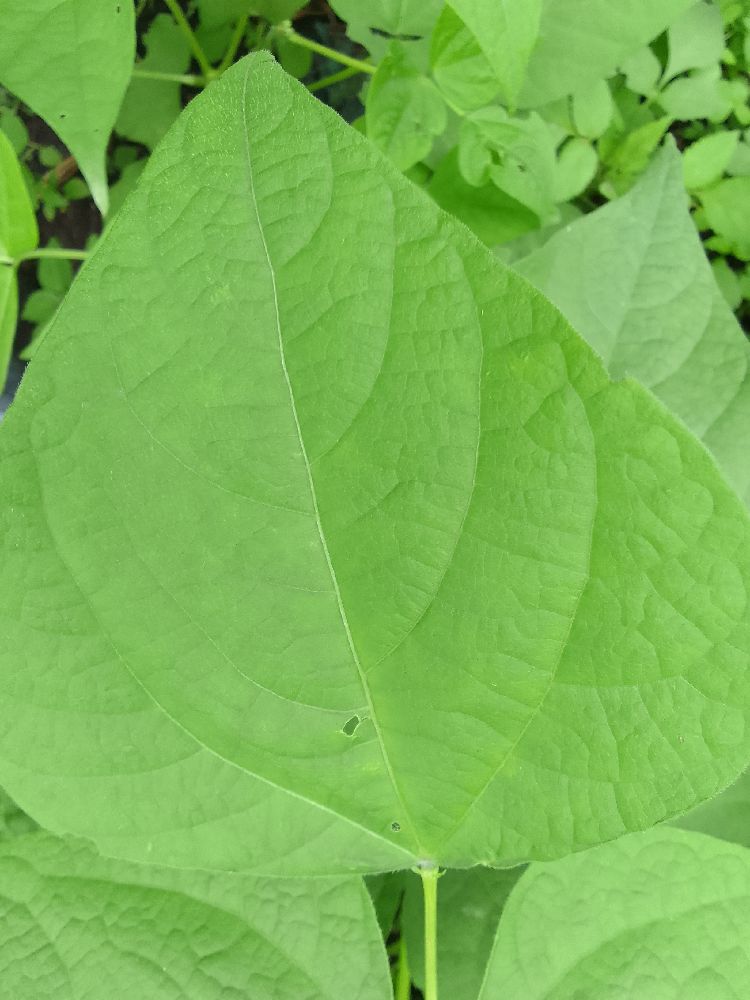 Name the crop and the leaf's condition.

common bean, healthy
